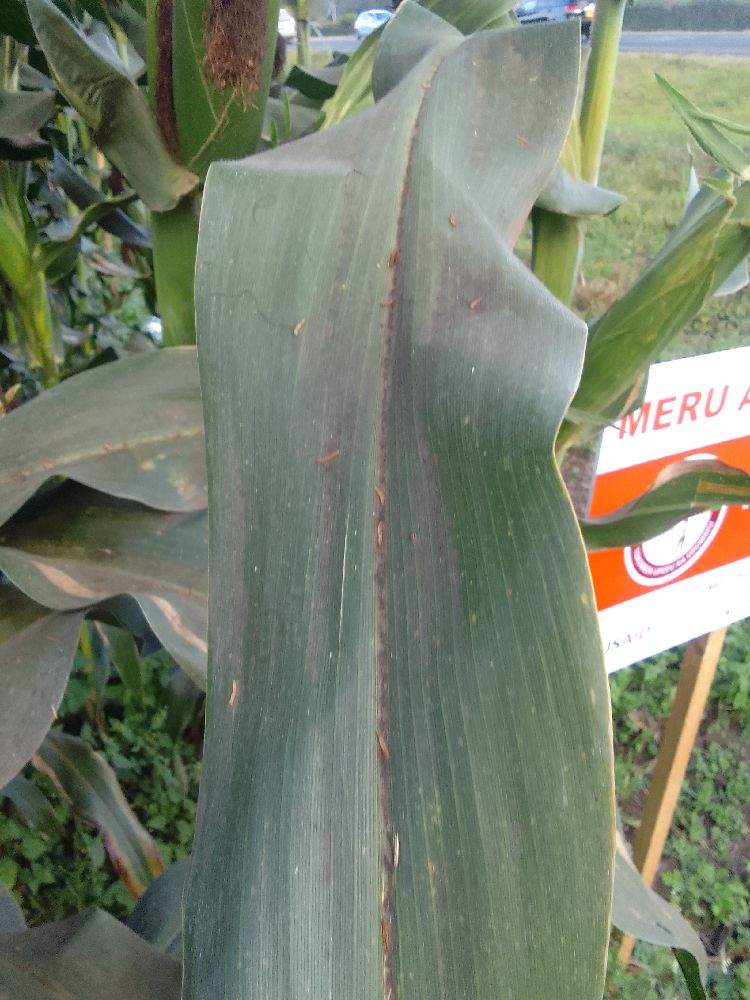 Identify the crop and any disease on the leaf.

maize, healthy
